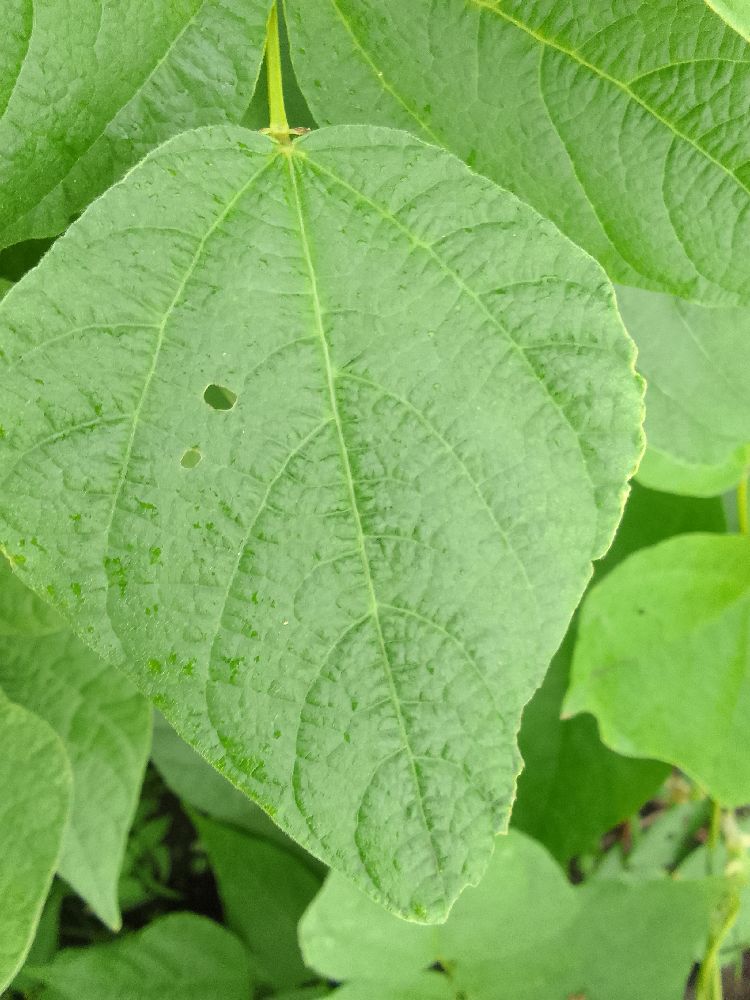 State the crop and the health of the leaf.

common bean, healthy
